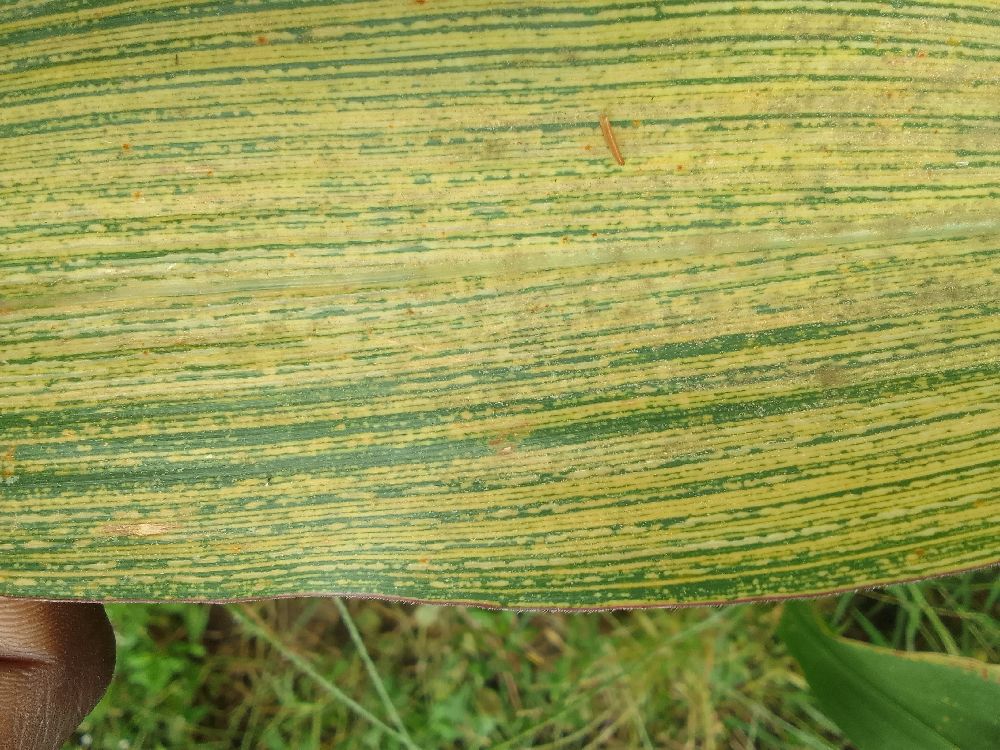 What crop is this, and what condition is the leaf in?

maize, maize streak virus
